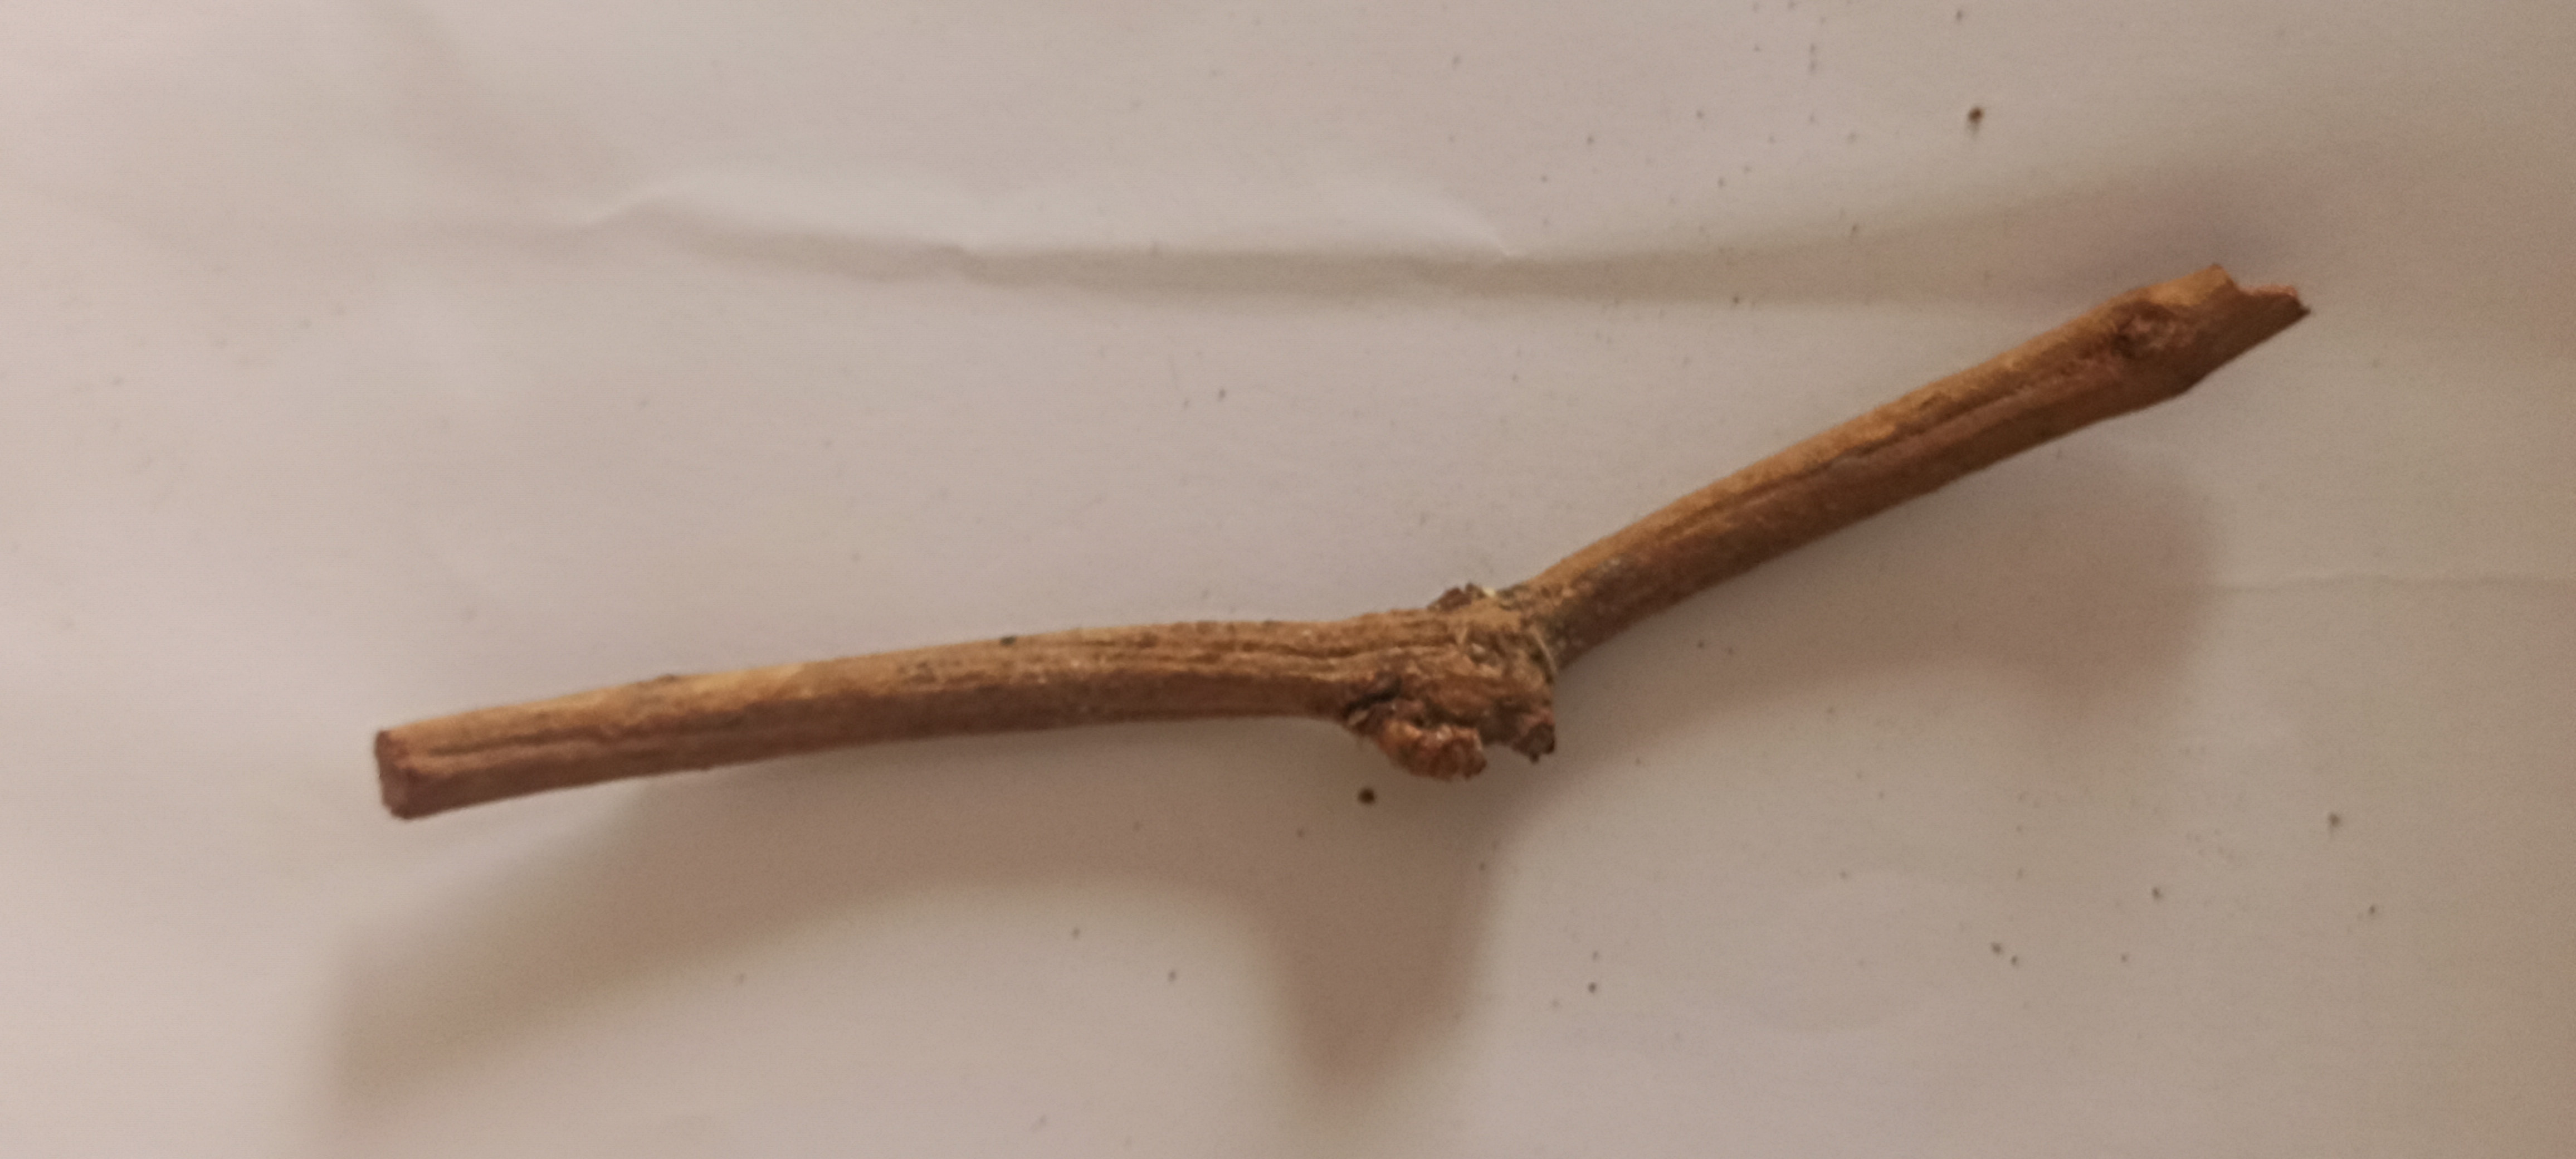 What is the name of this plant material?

manjistha
